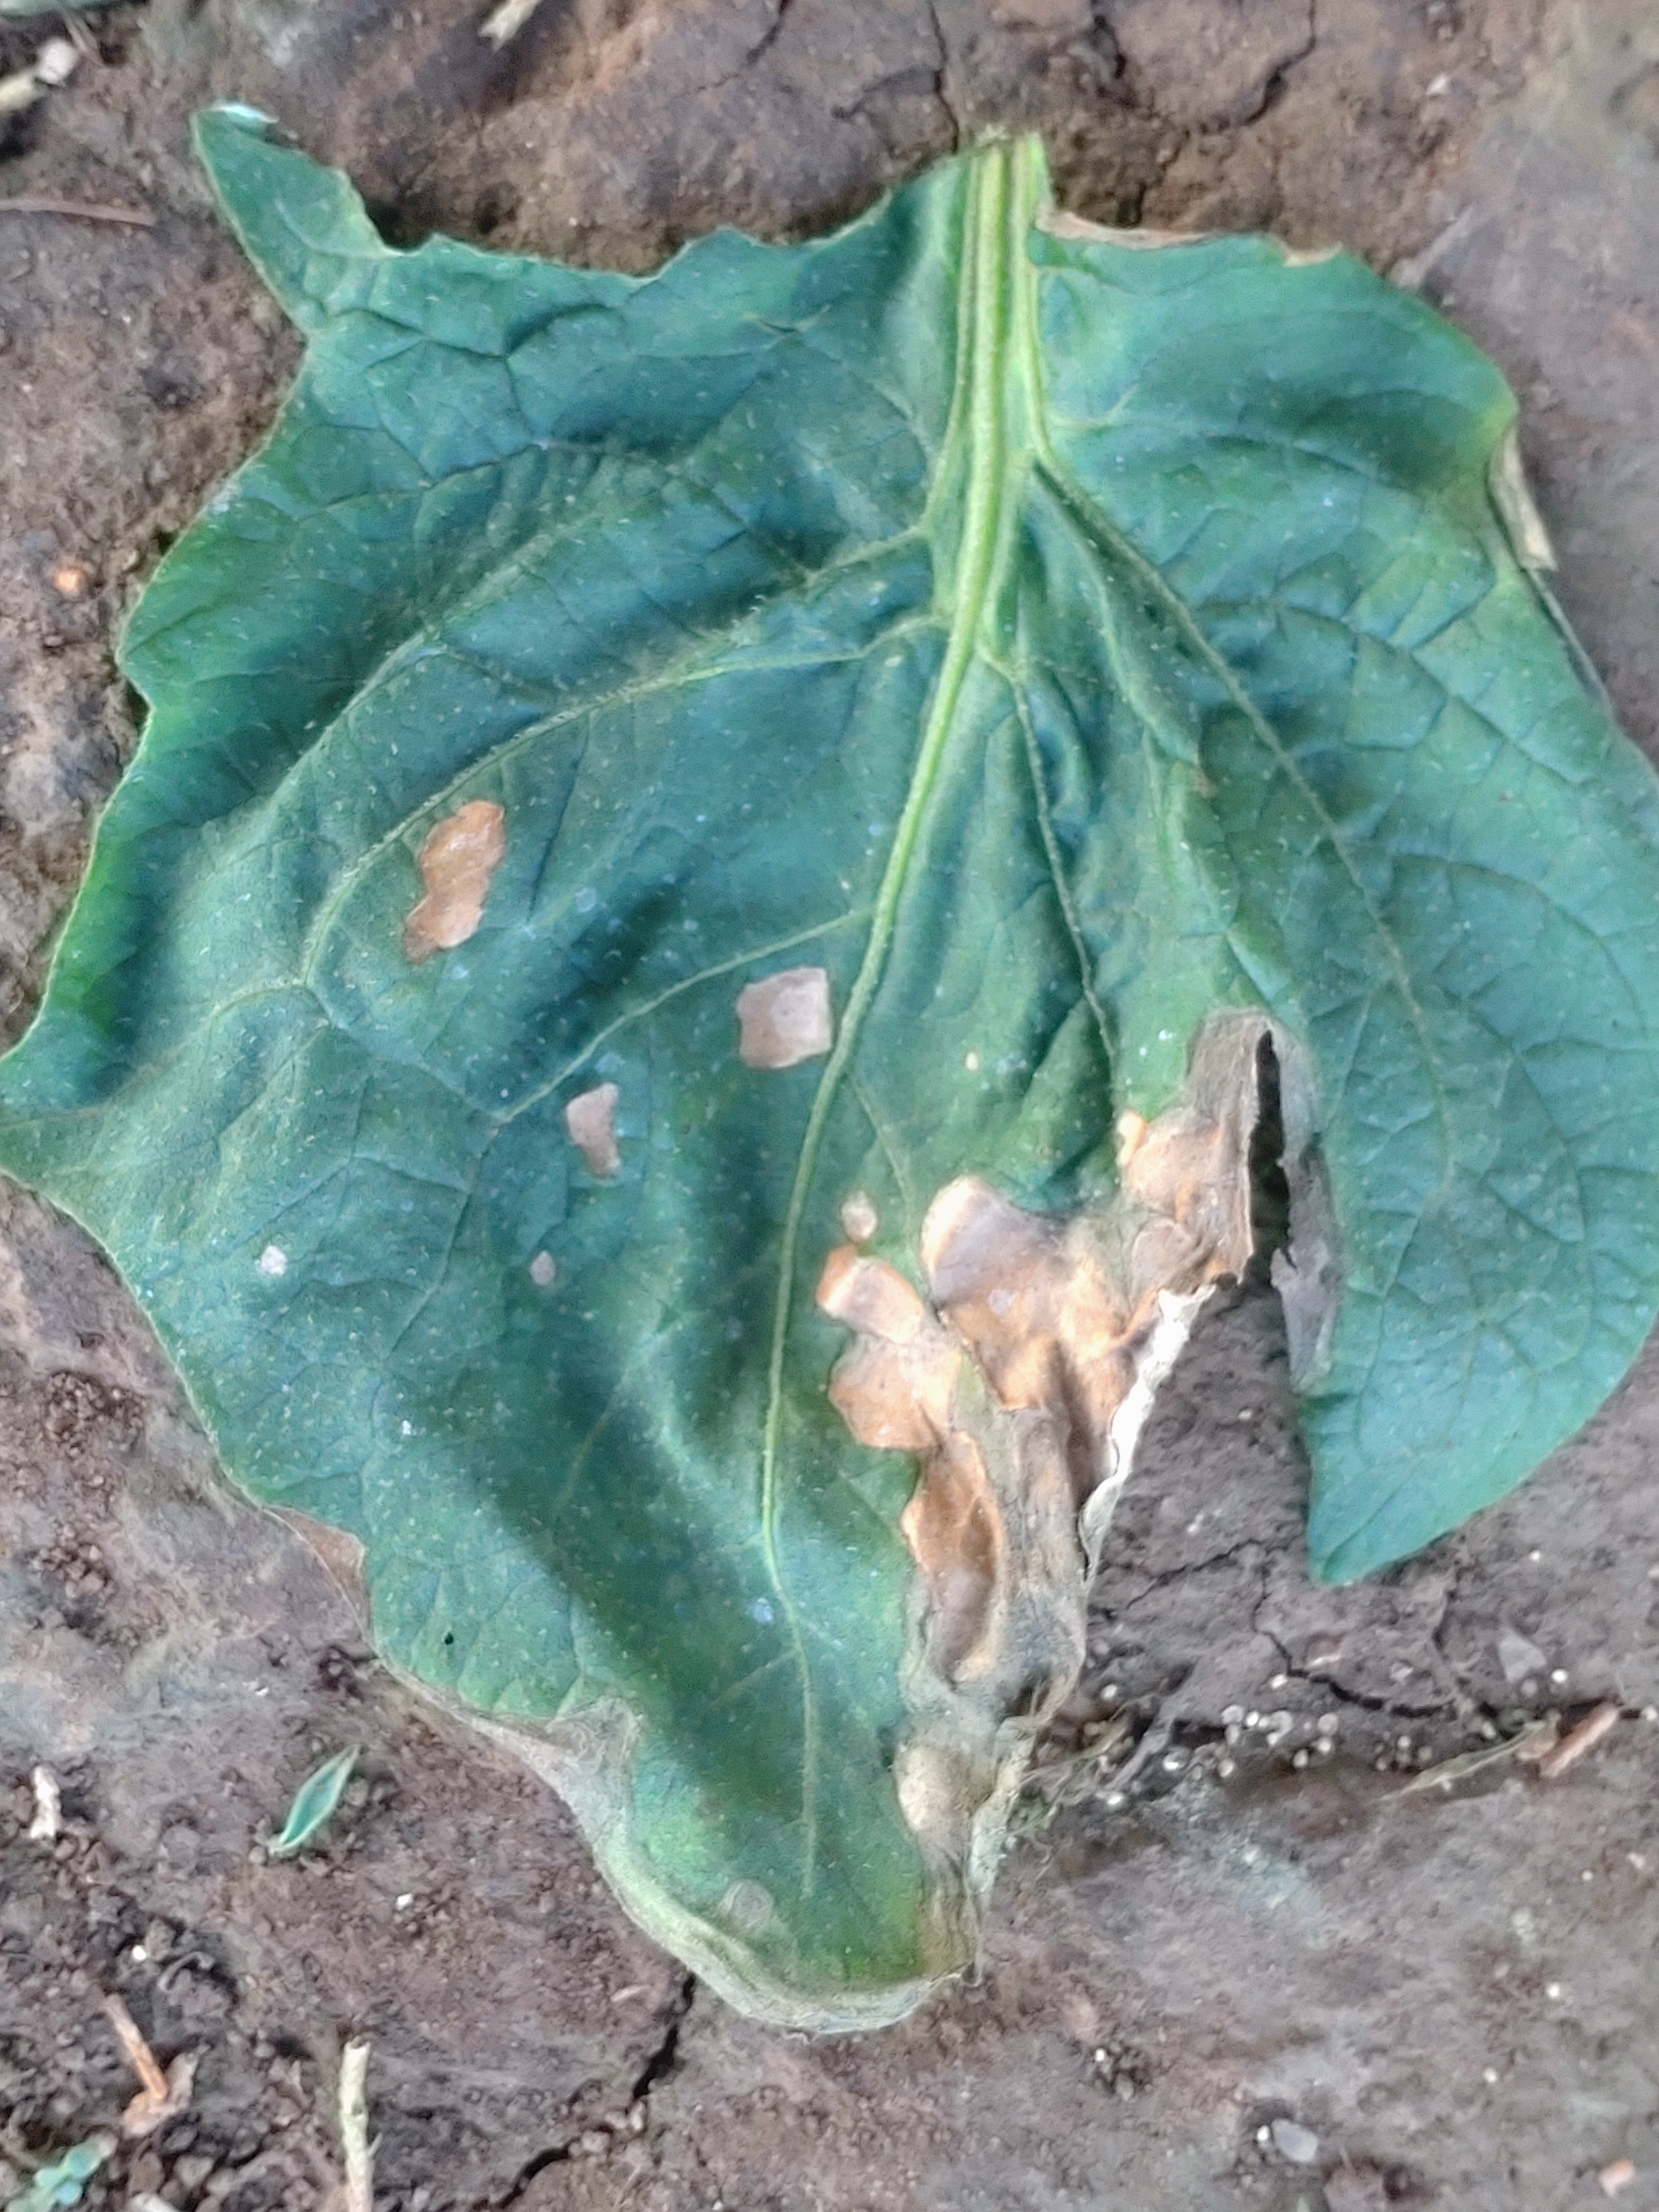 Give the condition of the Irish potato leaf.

early blight
